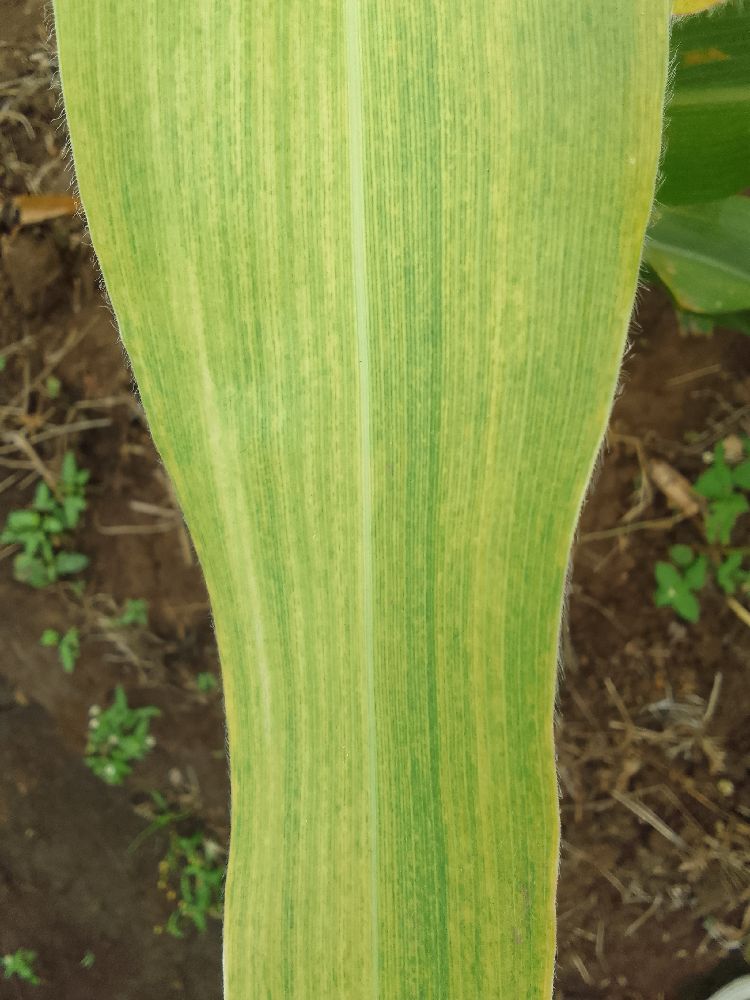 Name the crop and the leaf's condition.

maize, maize lethal necrosis
